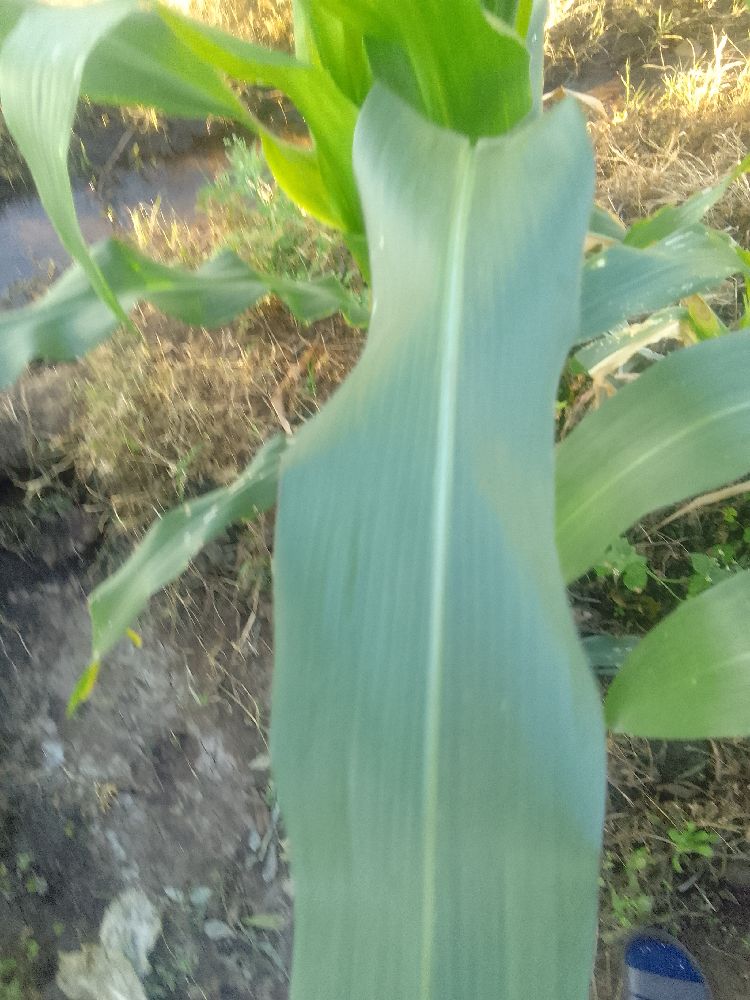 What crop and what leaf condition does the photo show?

maize, healthy
